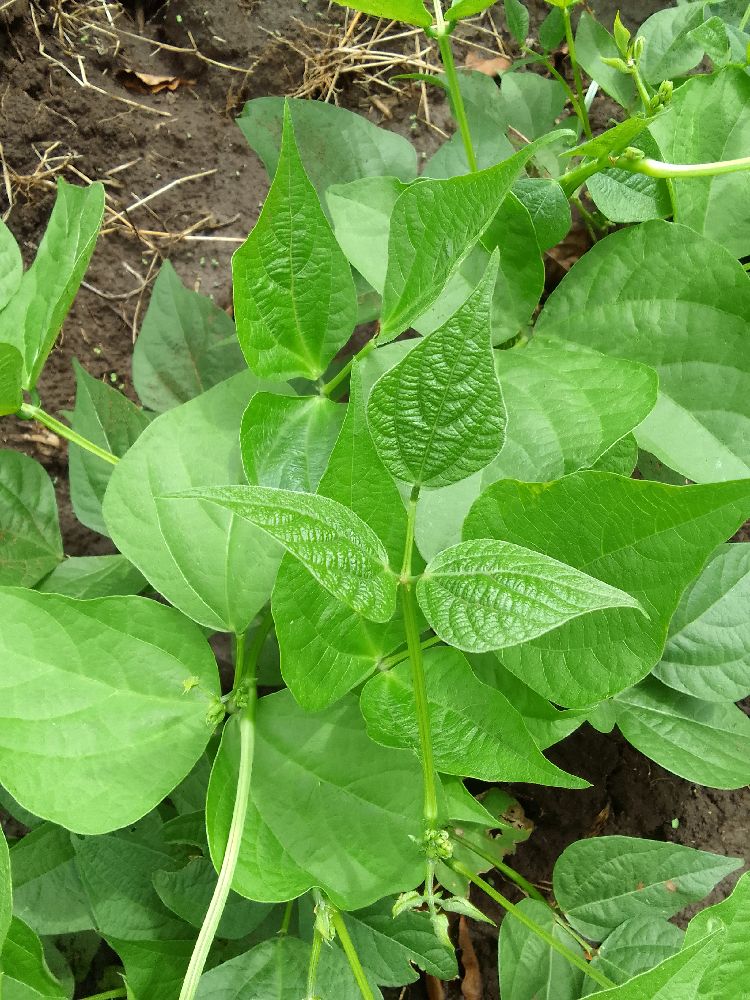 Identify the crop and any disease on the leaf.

common bean, healthy
